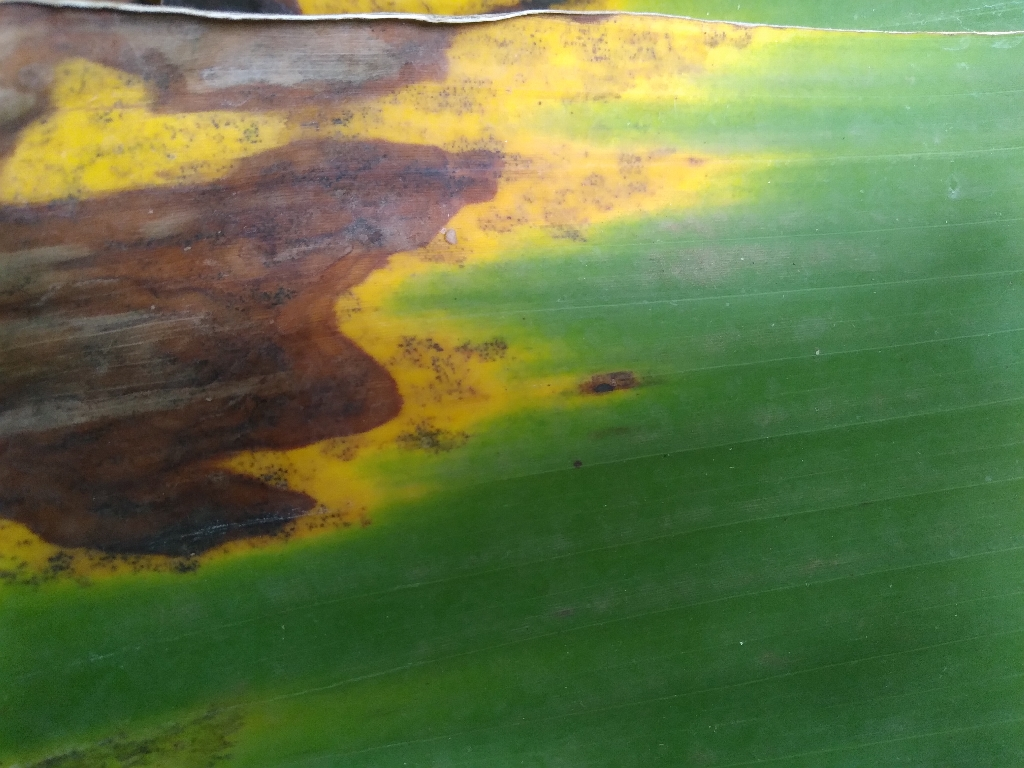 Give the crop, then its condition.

banana, black sigatoka
